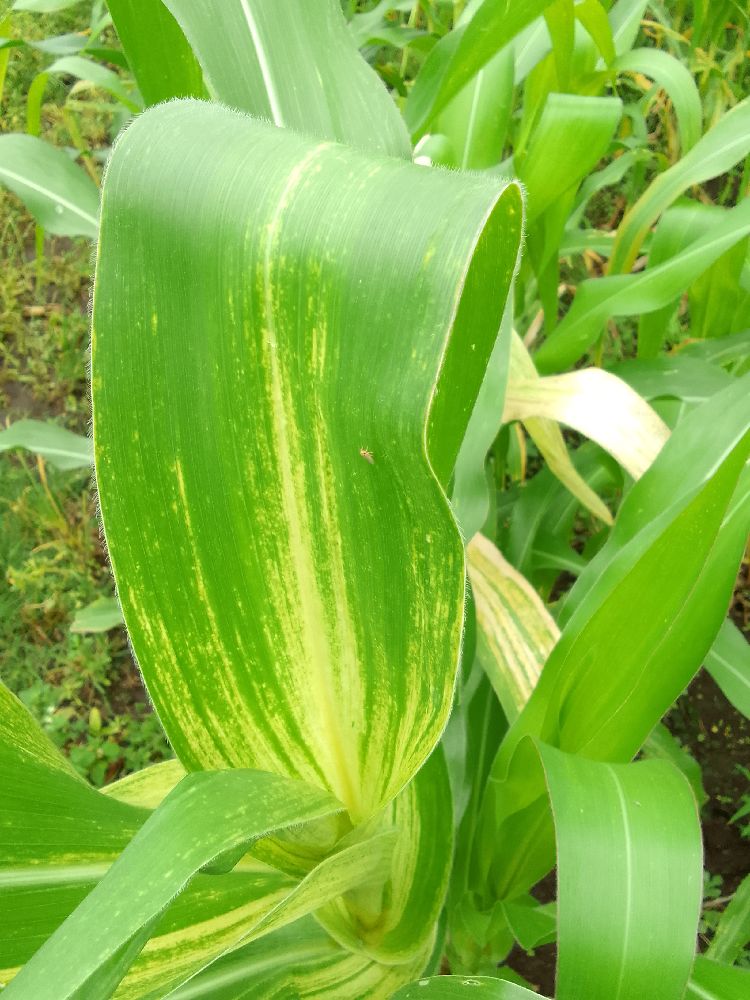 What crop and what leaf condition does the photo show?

maize, maize lethal necrosis
